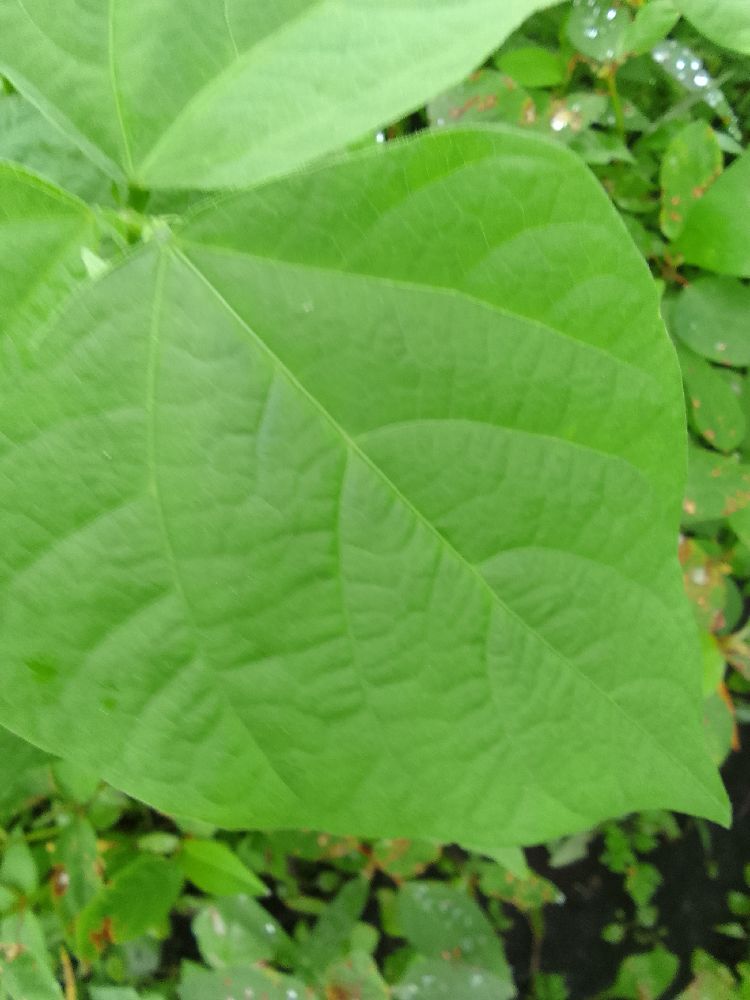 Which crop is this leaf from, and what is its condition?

common bean, healthy
